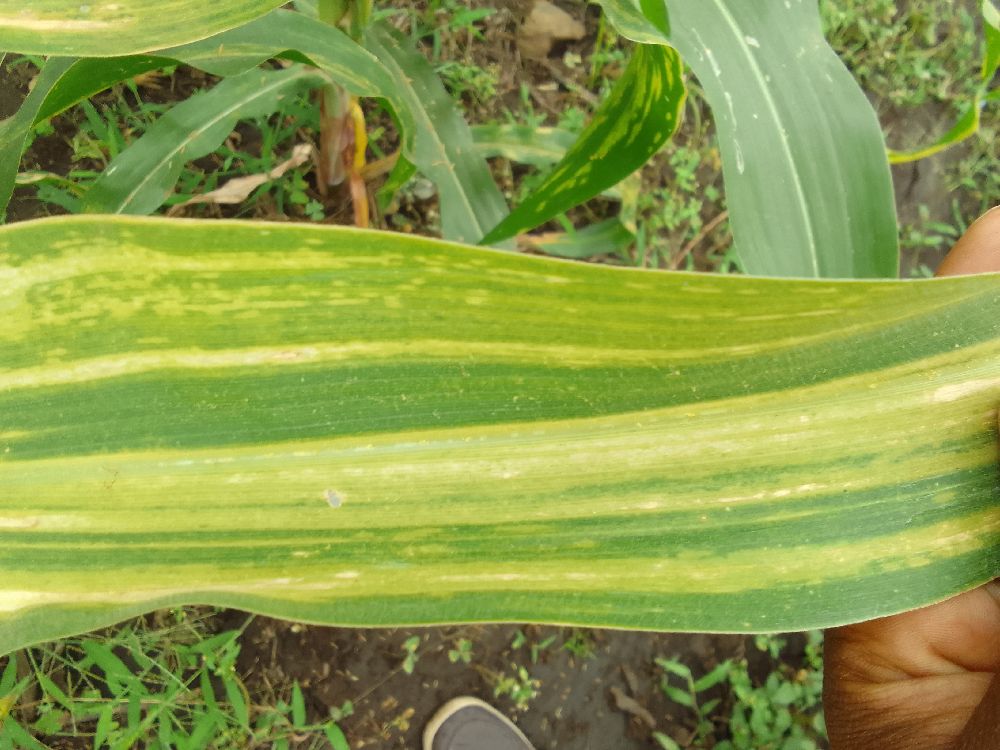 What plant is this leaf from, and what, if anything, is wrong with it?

maize, maize lethal necrosis
